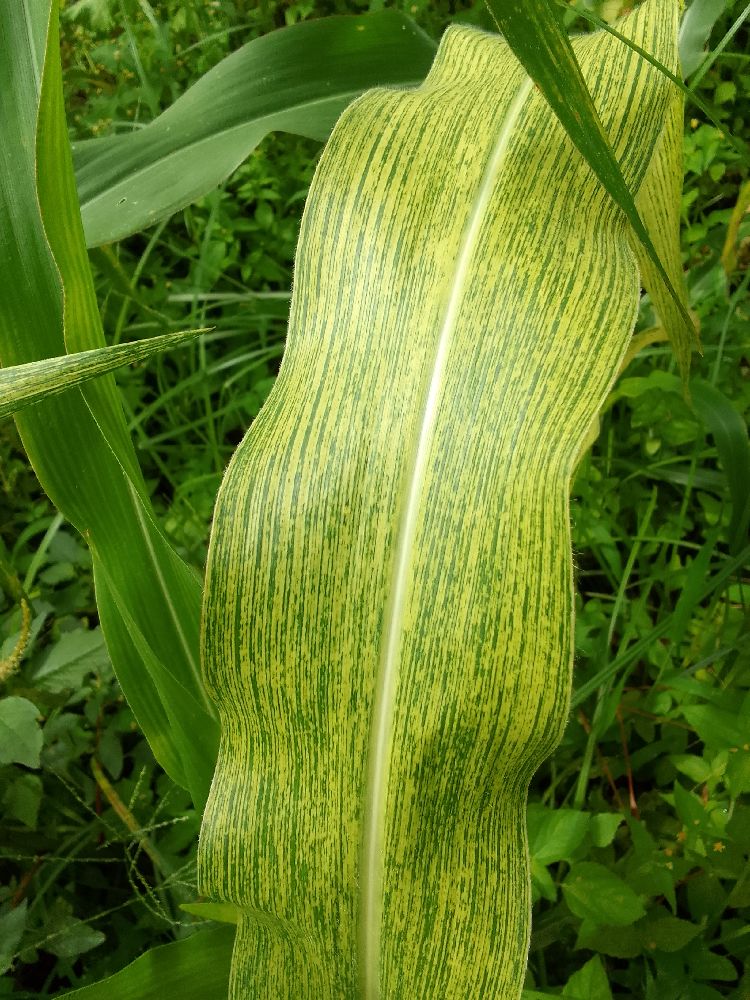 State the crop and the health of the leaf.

maize, maize streak virus
